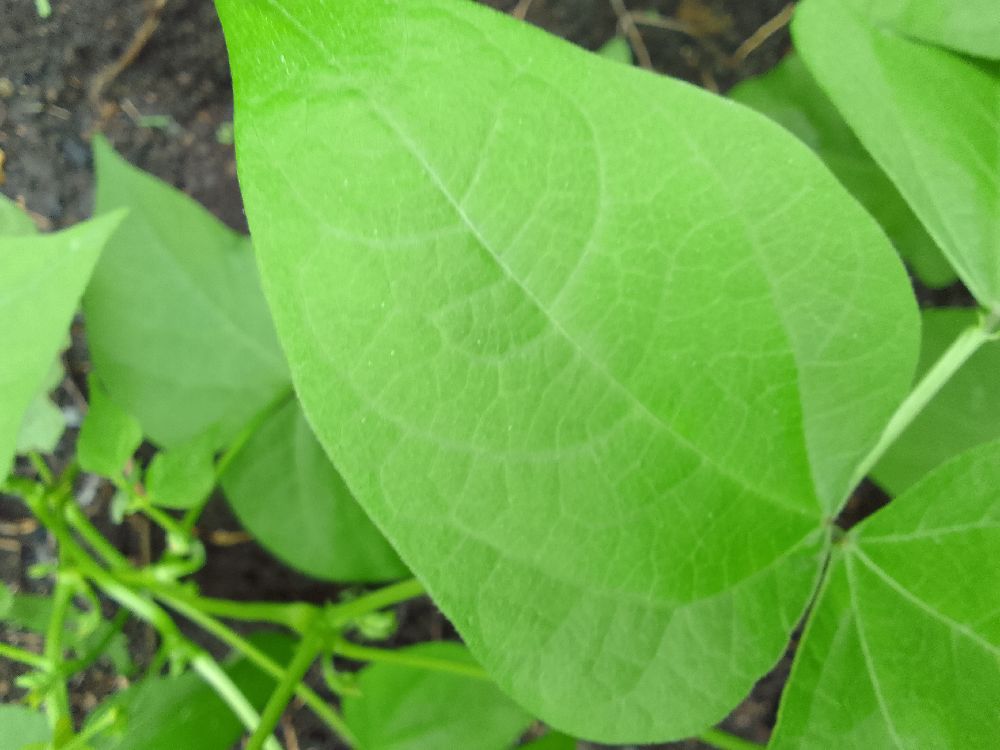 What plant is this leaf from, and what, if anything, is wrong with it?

common bean, healthy
